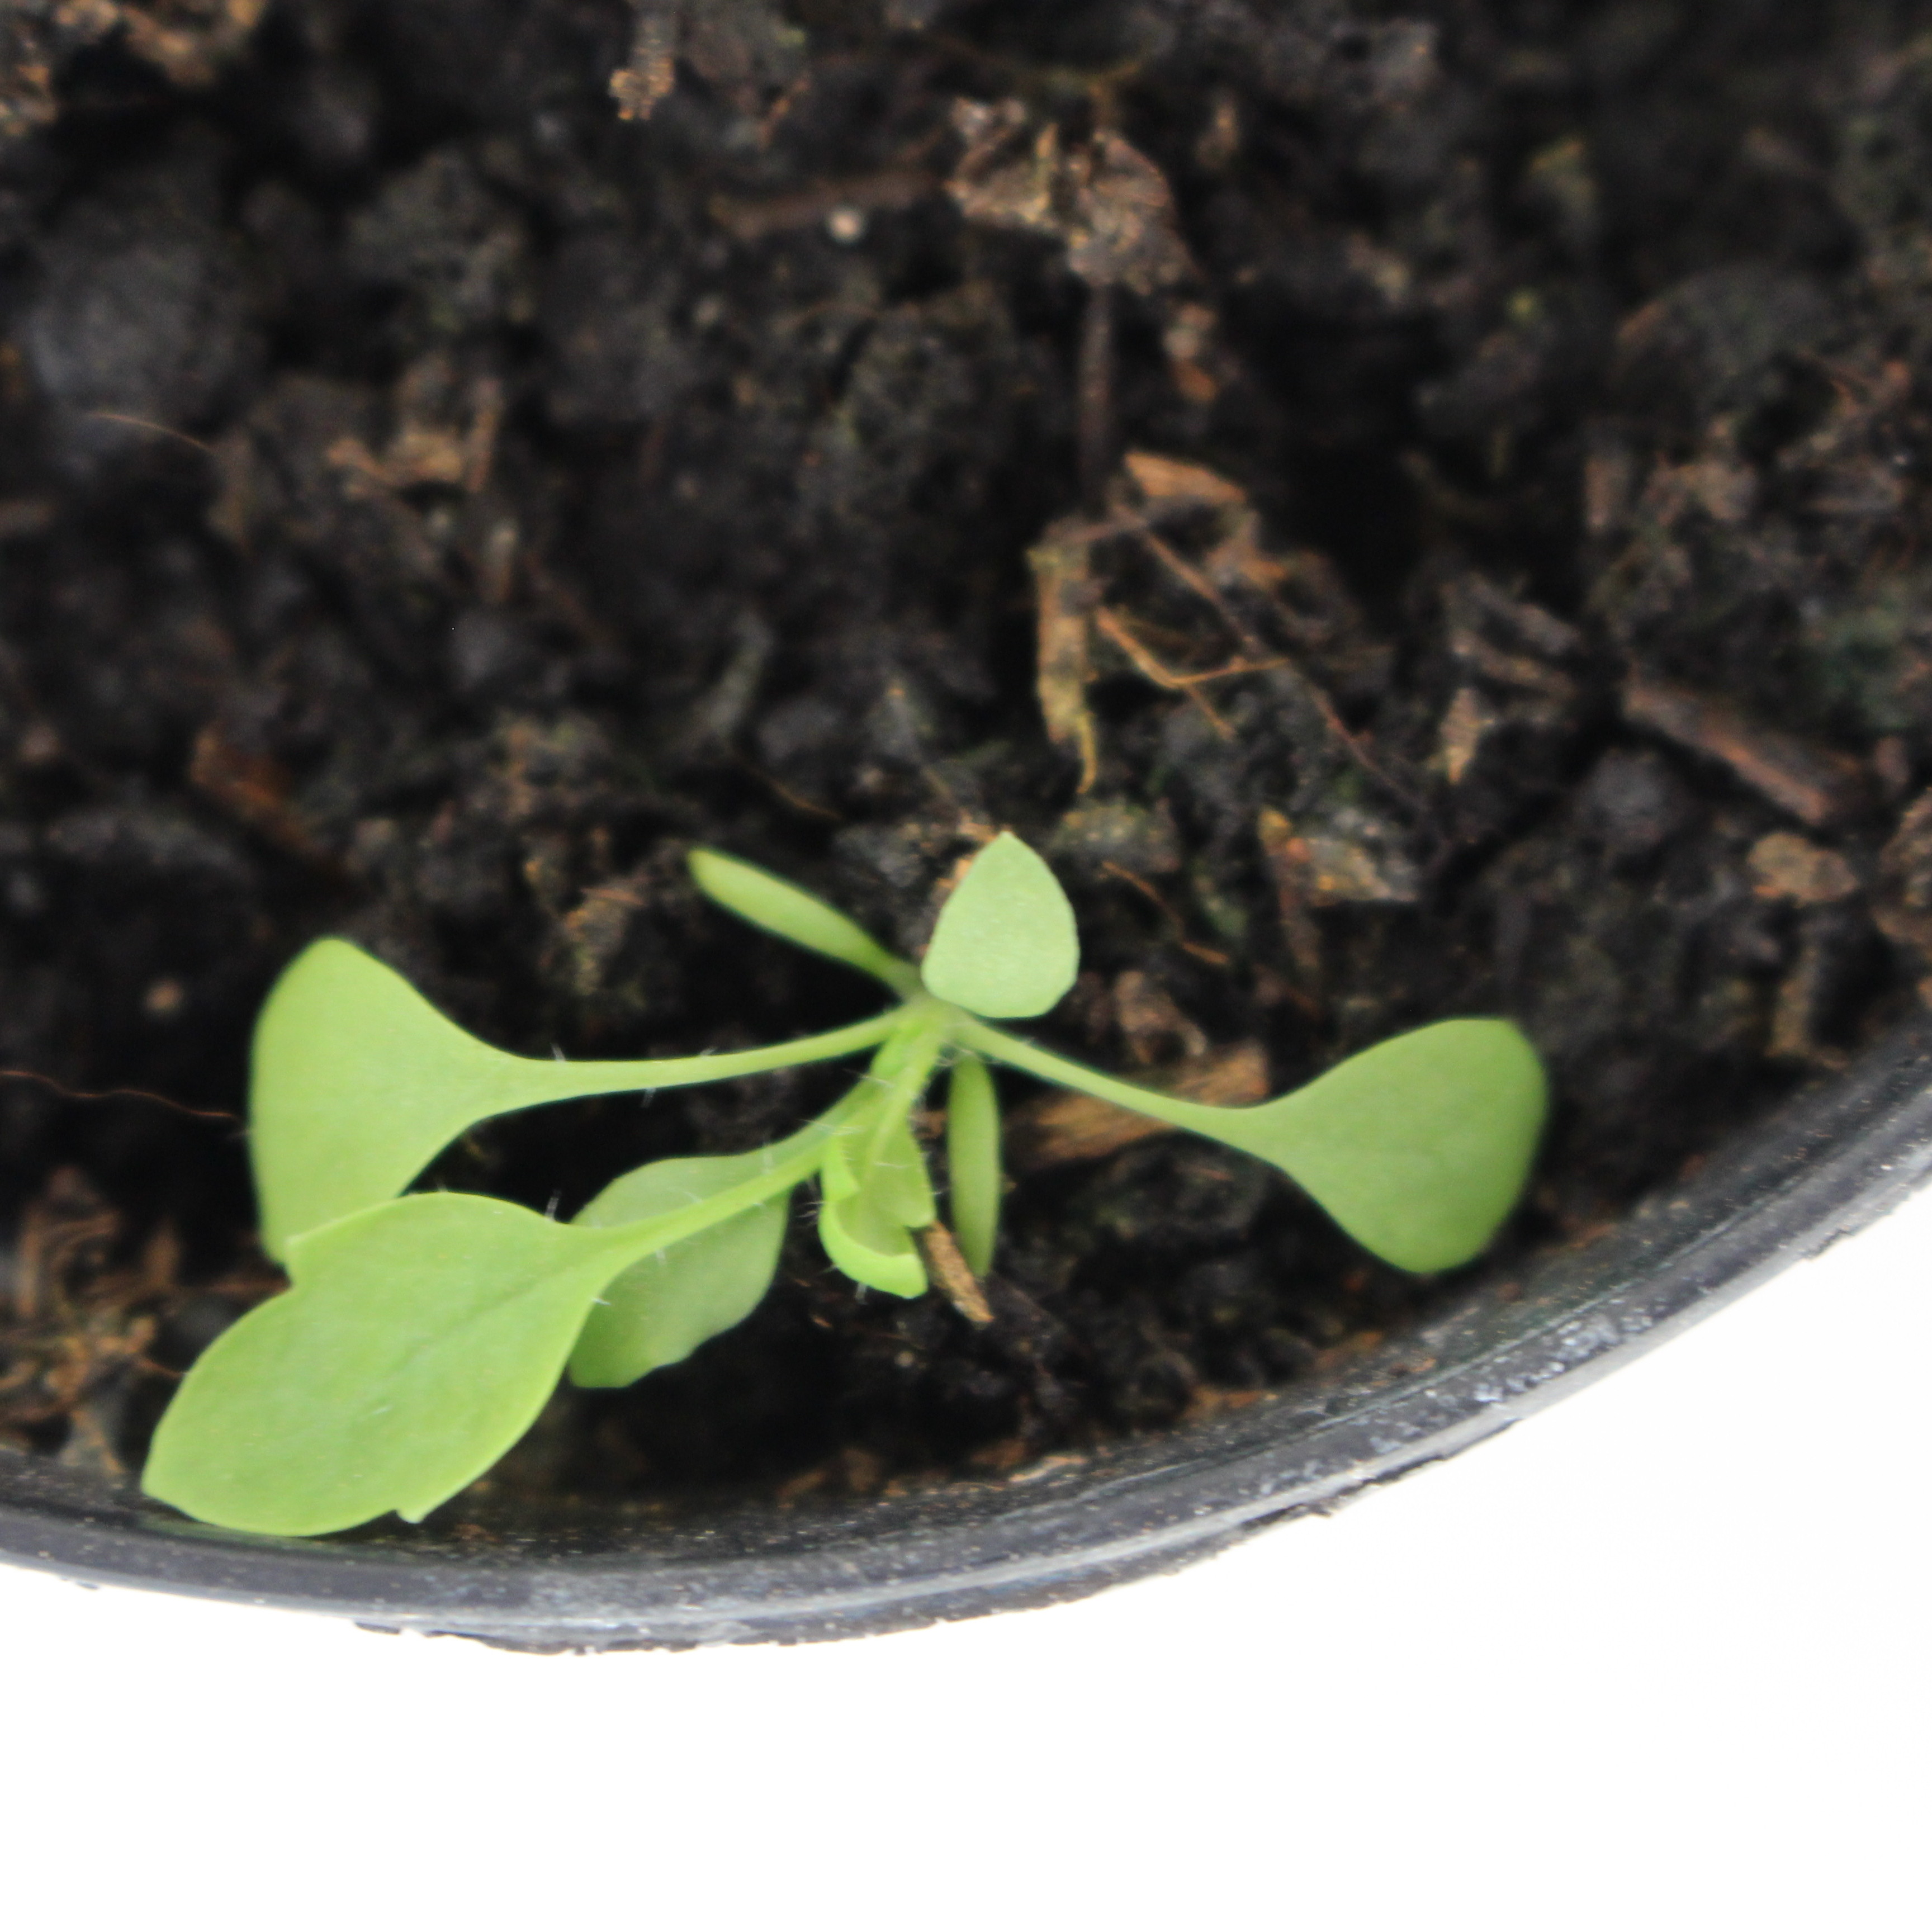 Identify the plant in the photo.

Papaver rhoeas
